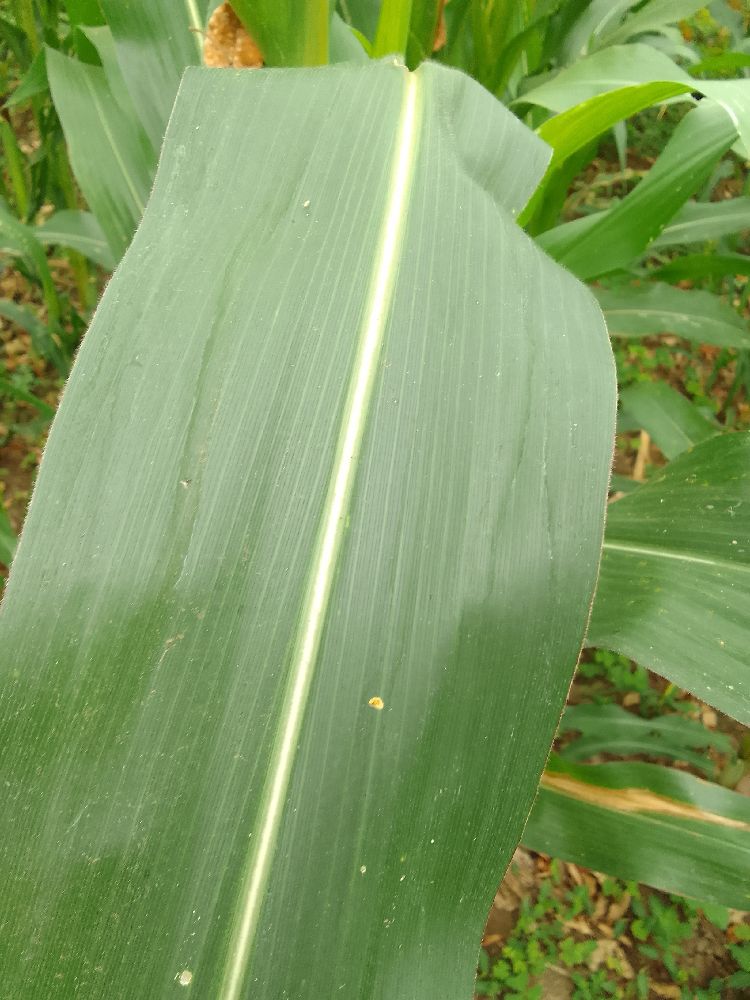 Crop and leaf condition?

maize, healthy
